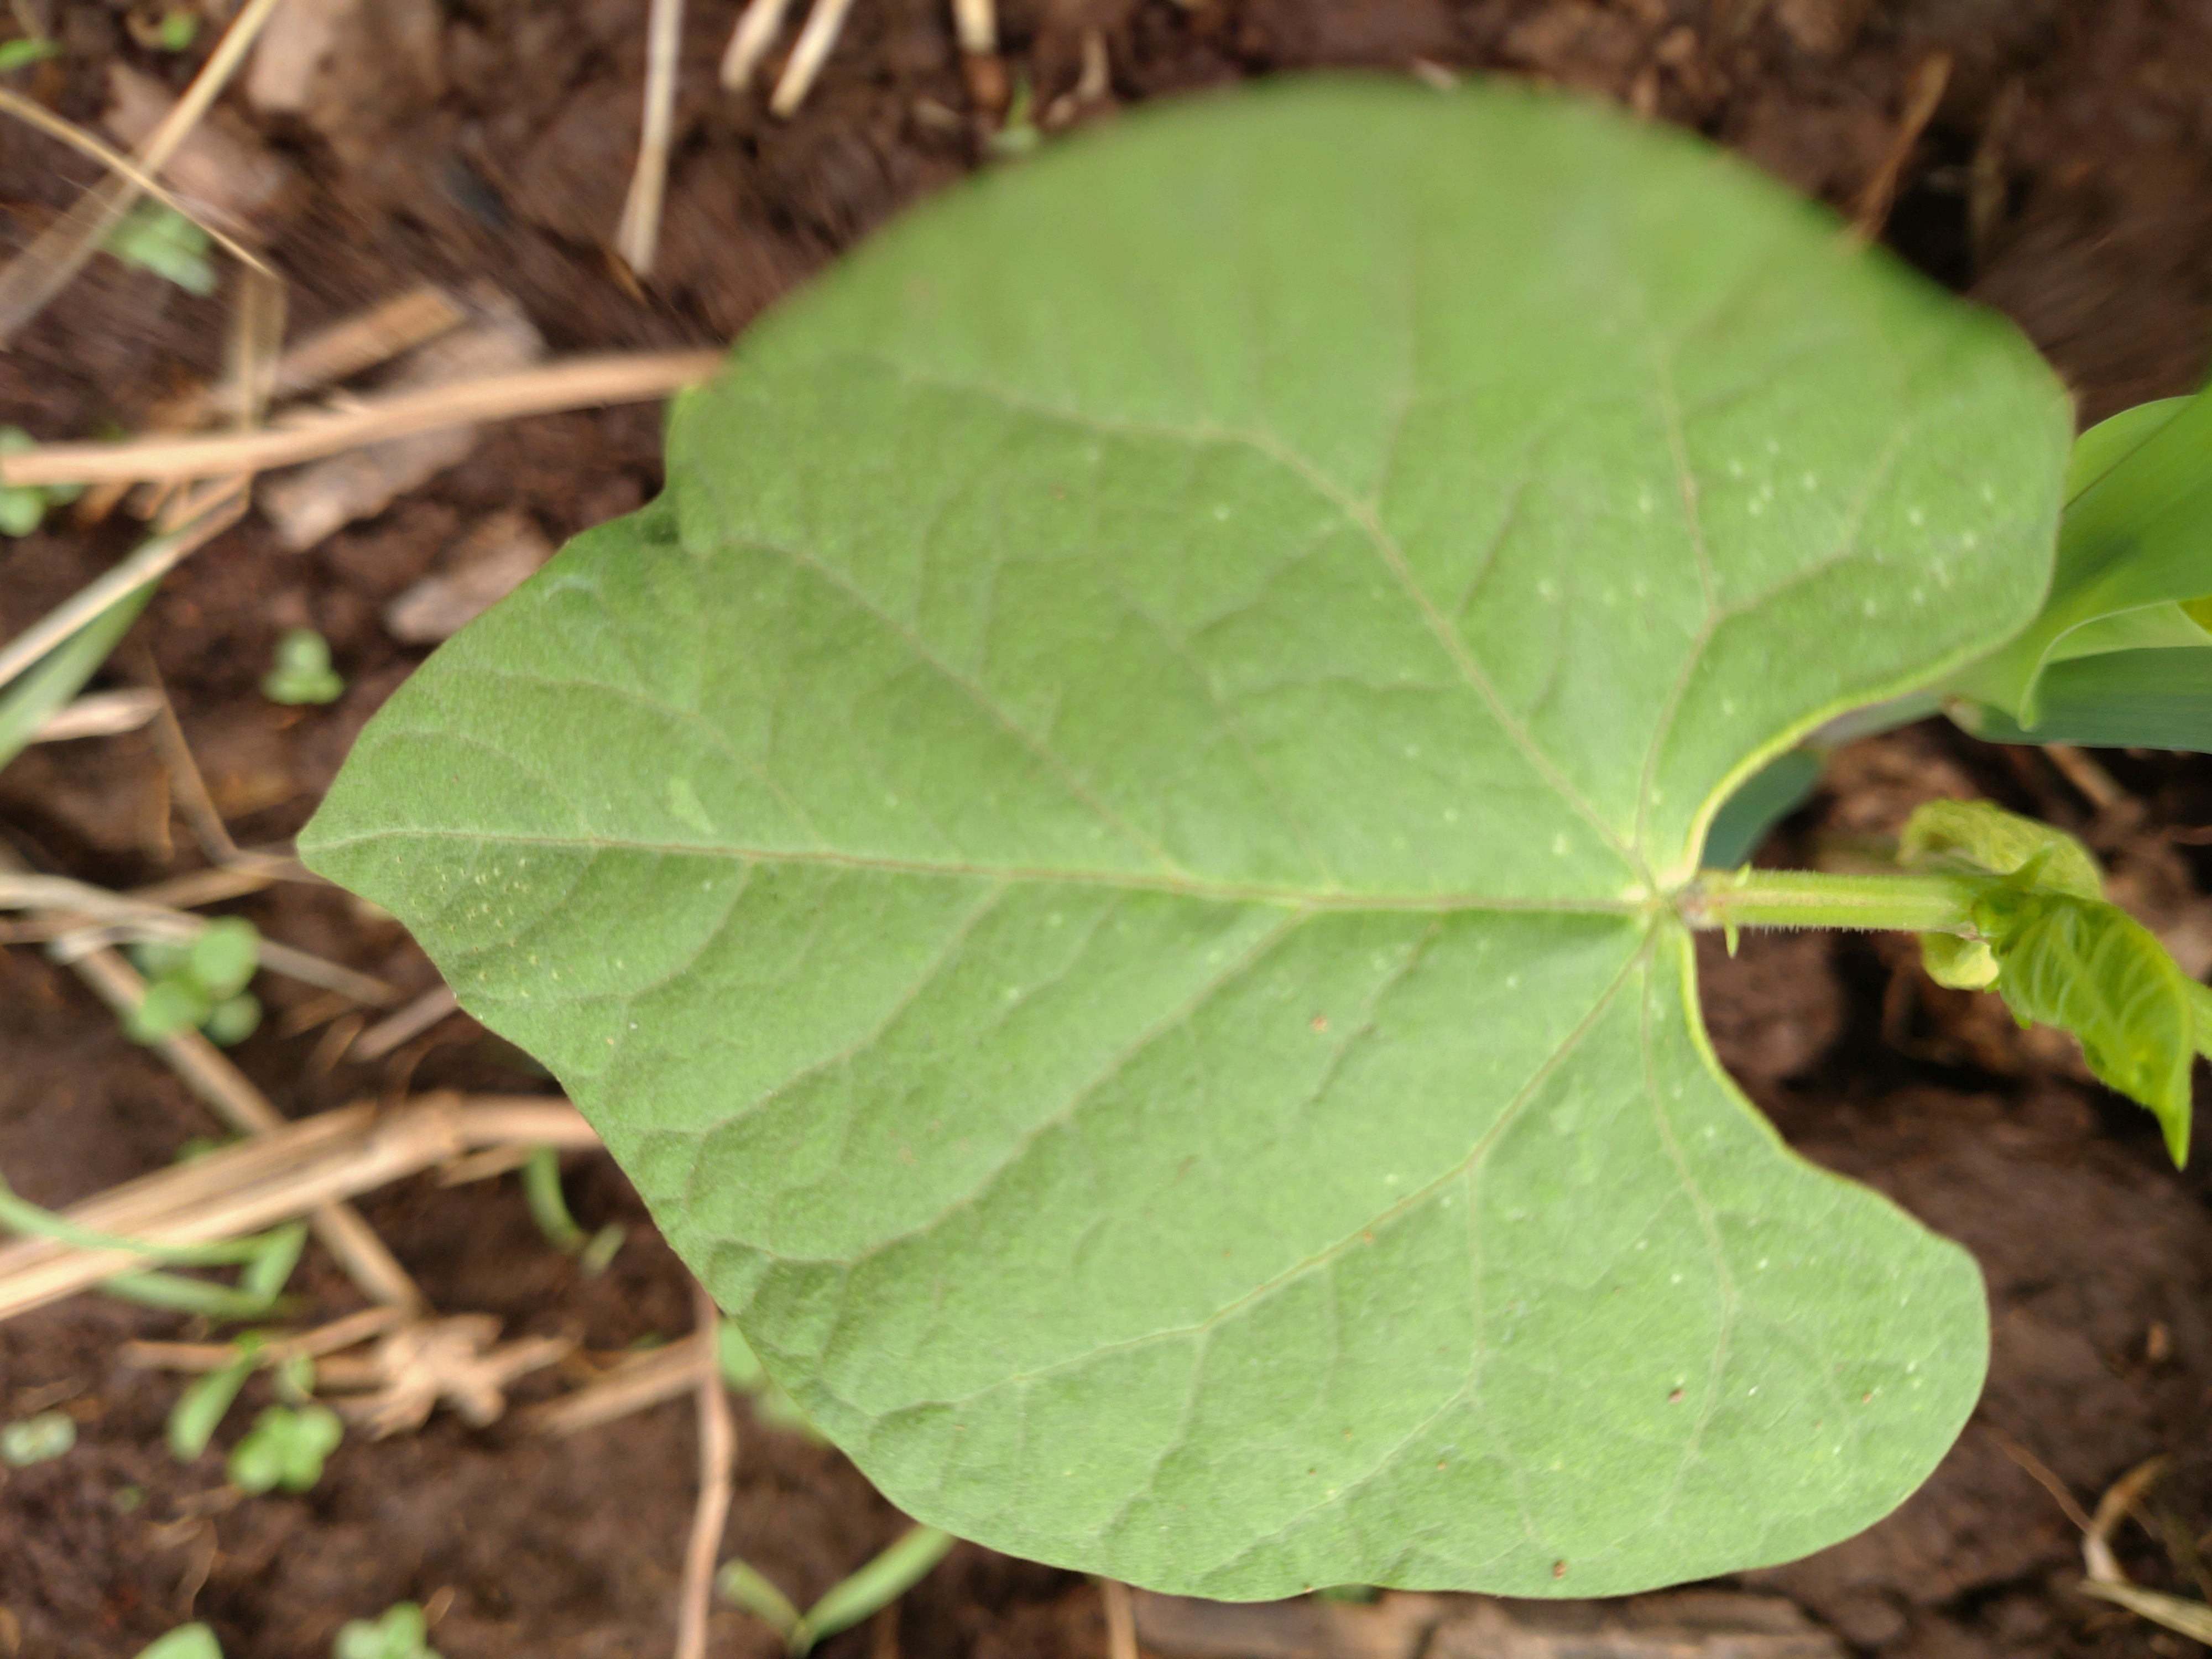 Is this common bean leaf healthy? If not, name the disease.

healthy
